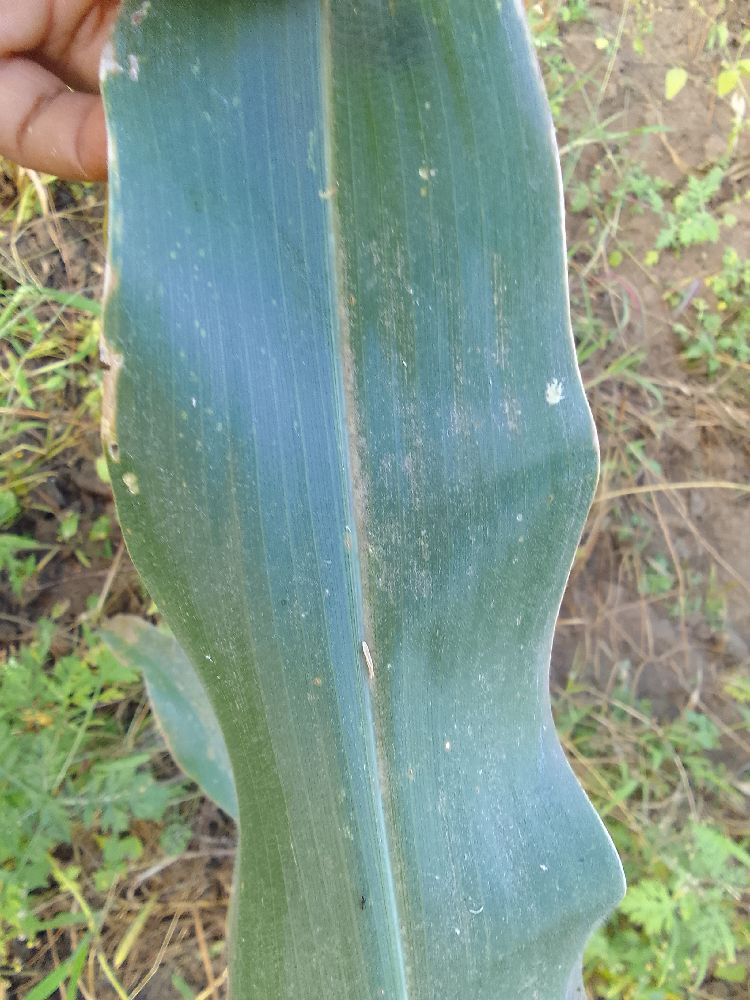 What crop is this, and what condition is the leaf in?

maize, healthy
